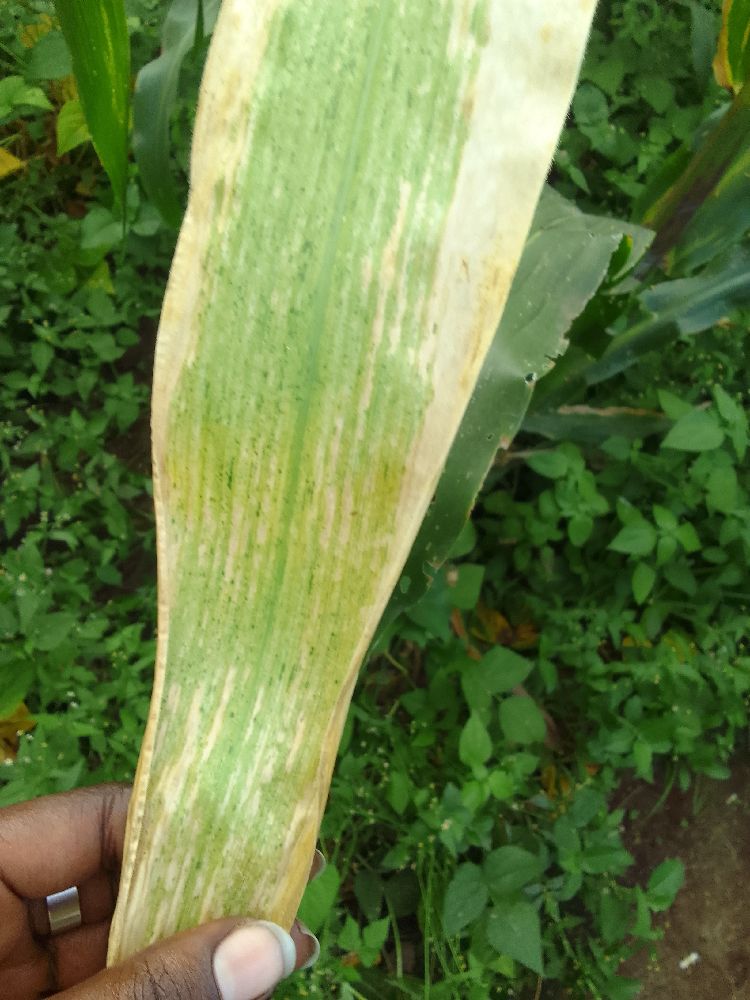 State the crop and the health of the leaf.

maize, maize lethal necrosis
